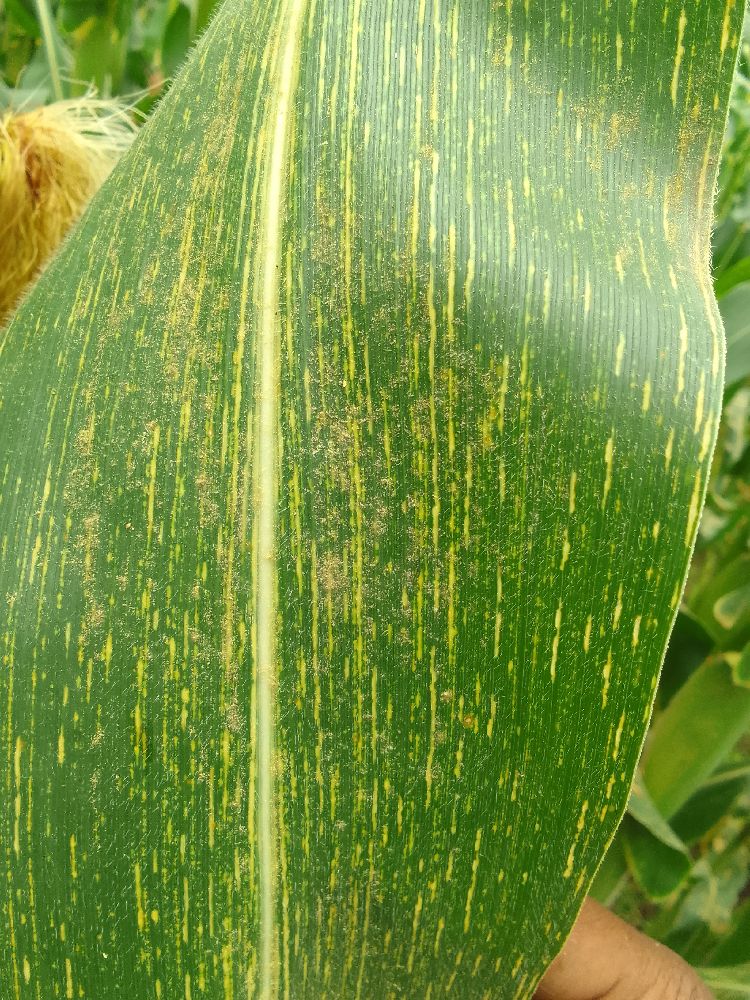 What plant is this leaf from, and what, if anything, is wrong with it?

maize, maize streak virus
